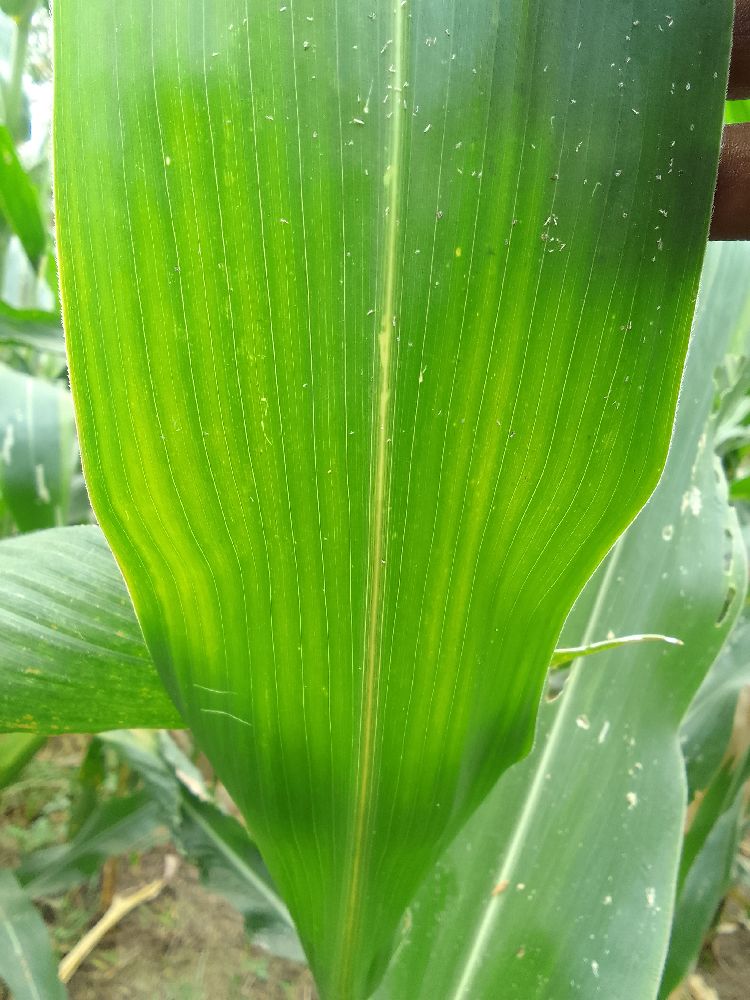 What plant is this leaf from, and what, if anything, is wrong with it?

maize, healthy
